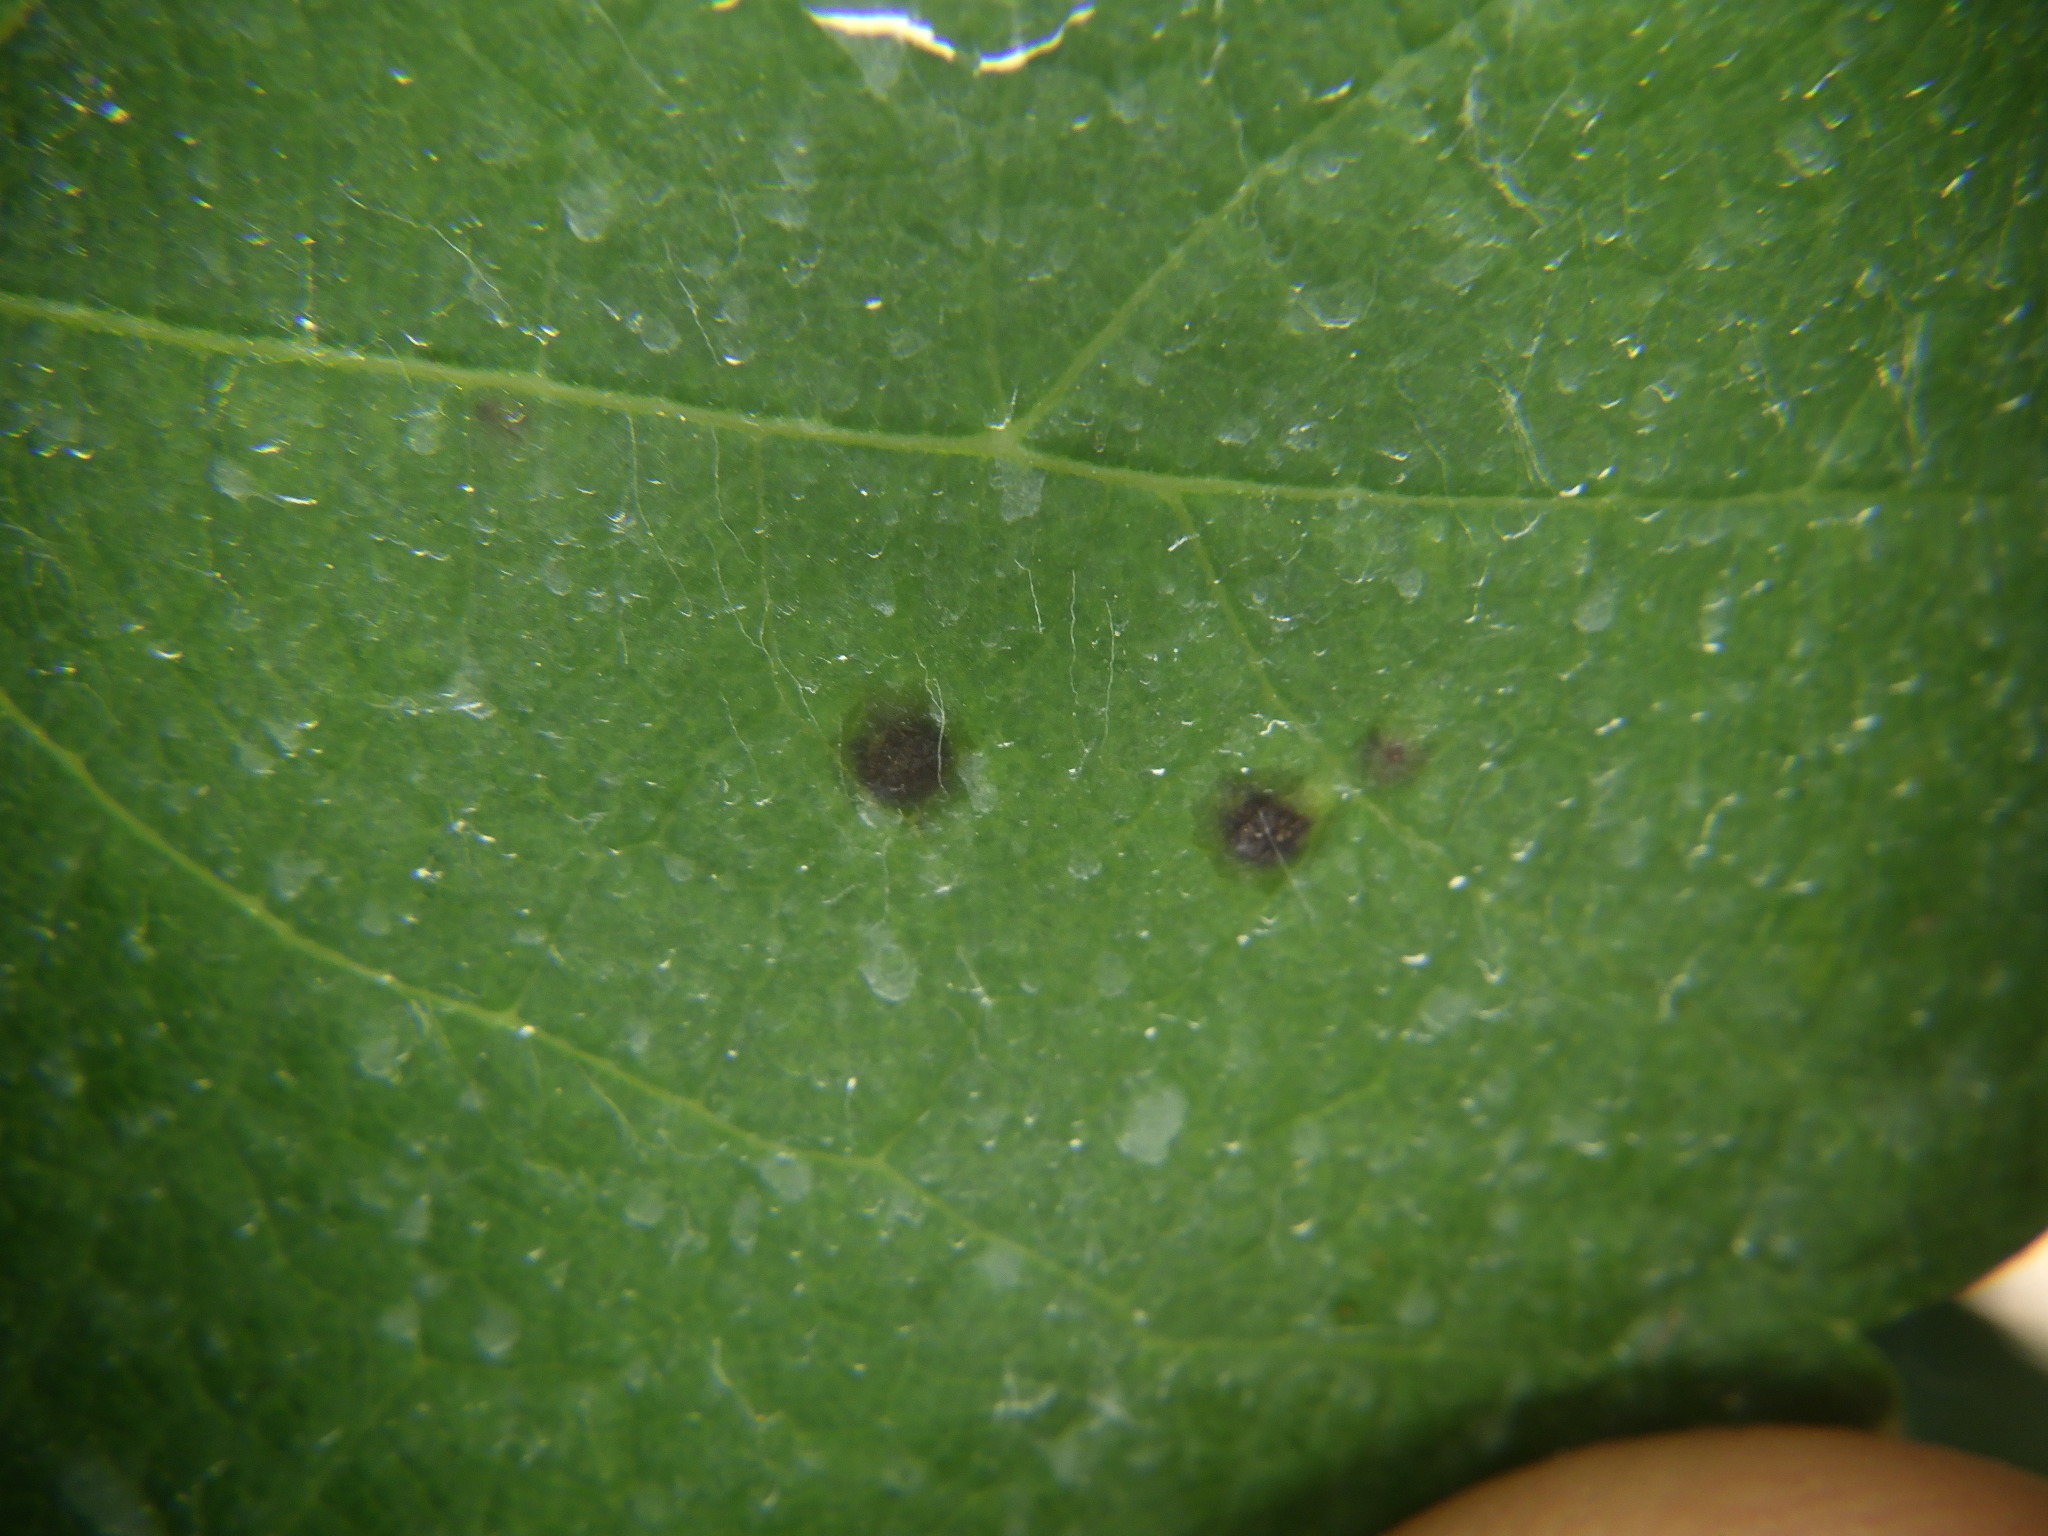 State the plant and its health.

grapevine, black rot
